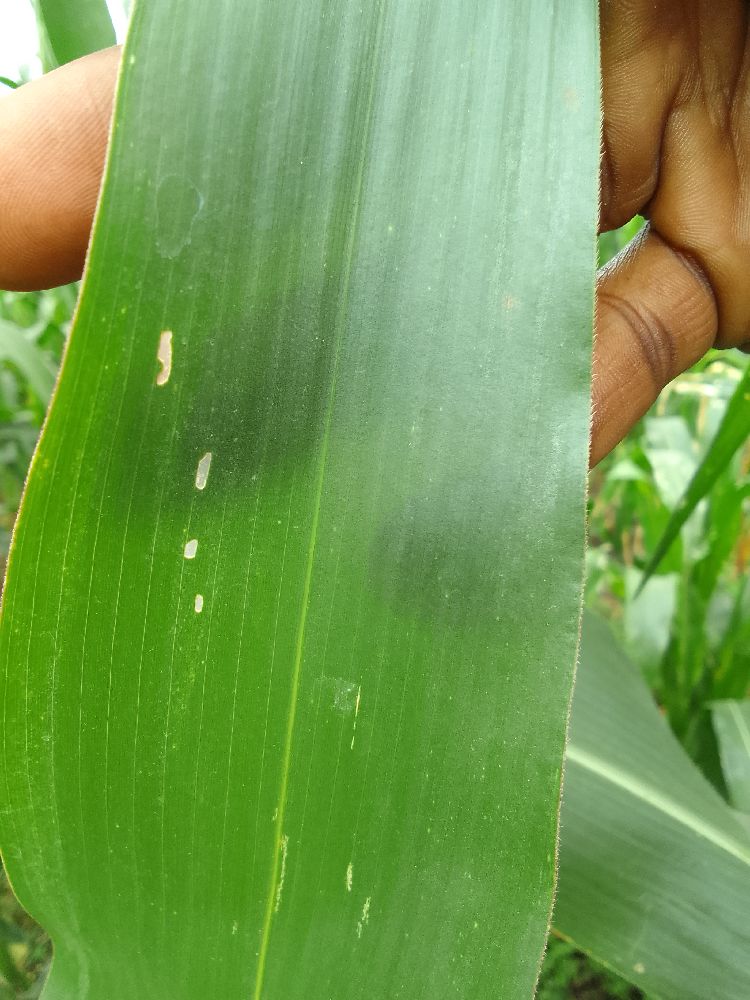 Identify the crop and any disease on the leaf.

maize, healthy
